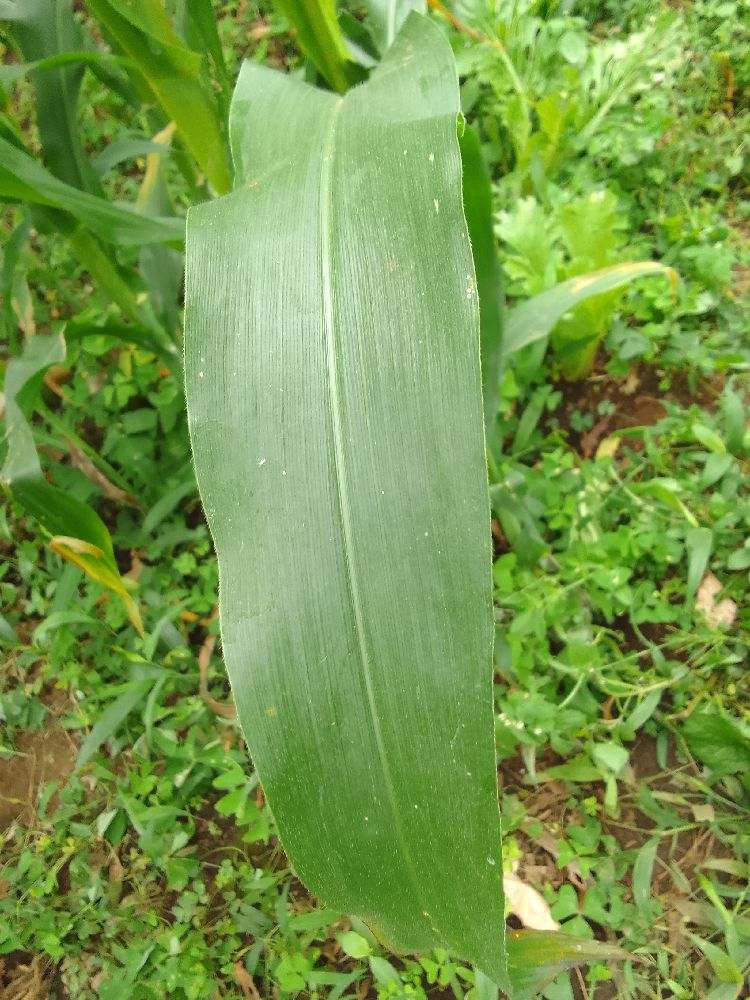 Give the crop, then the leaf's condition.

maize, healthy
